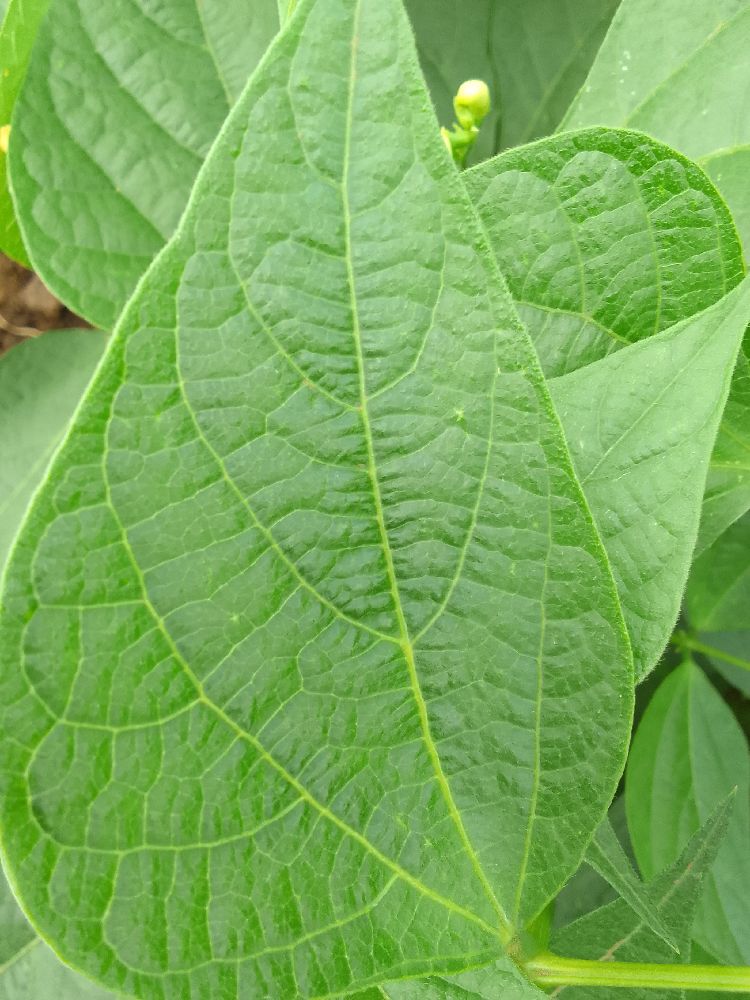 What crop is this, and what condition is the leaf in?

common bean, healthy
